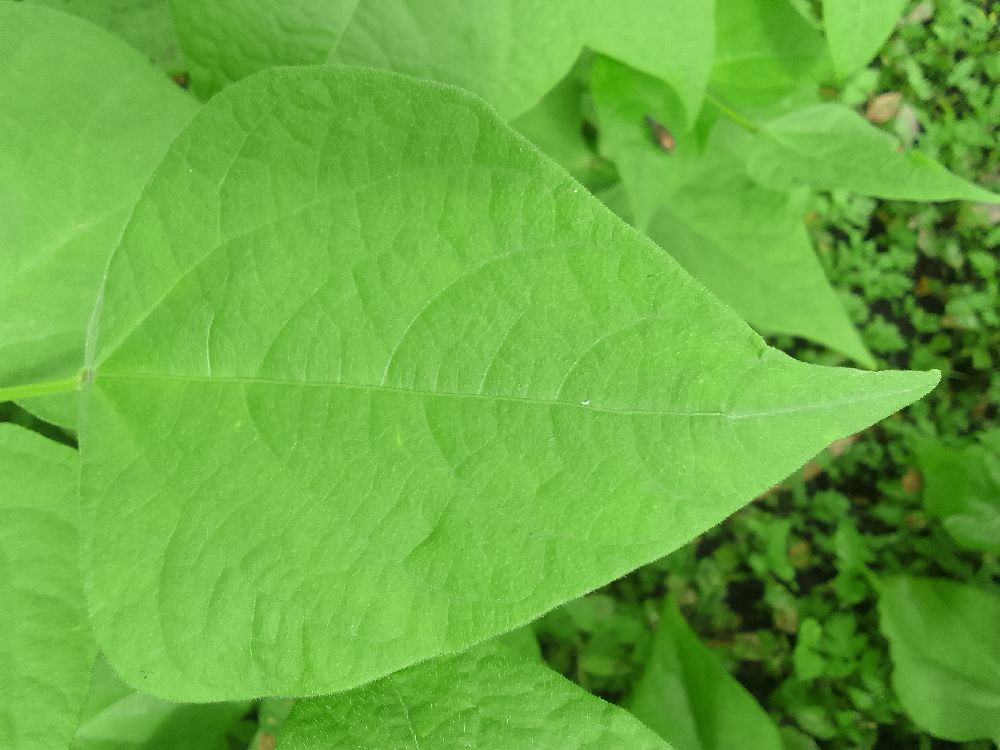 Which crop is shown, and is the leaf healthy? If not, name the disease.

common bean, healthy
